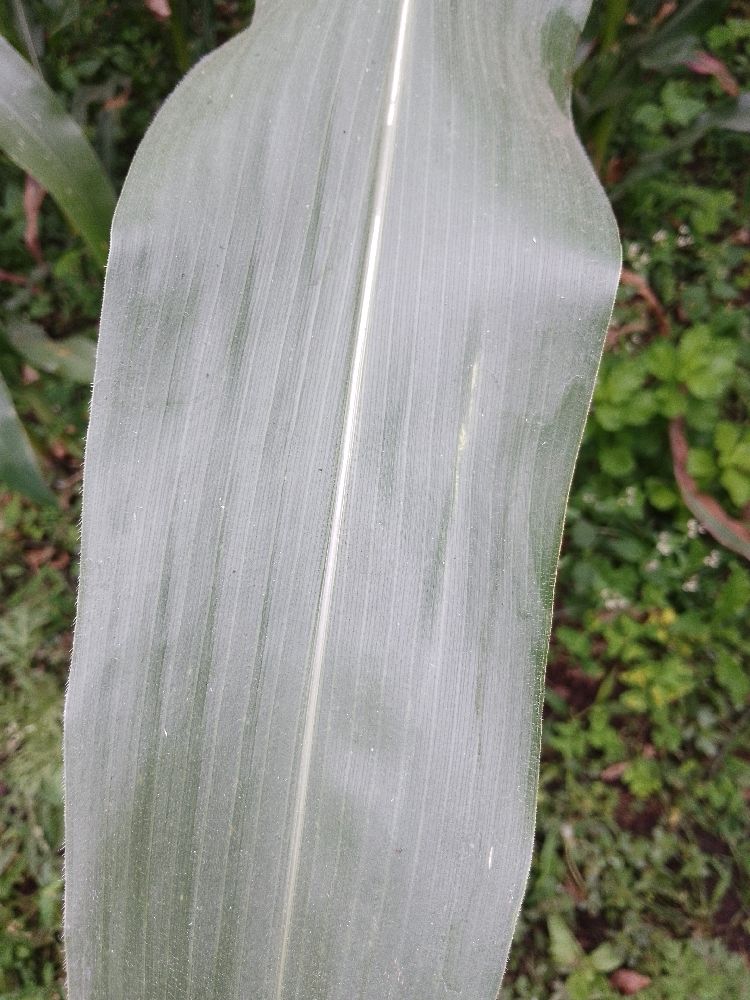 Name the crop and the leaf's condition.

maize, healthy
